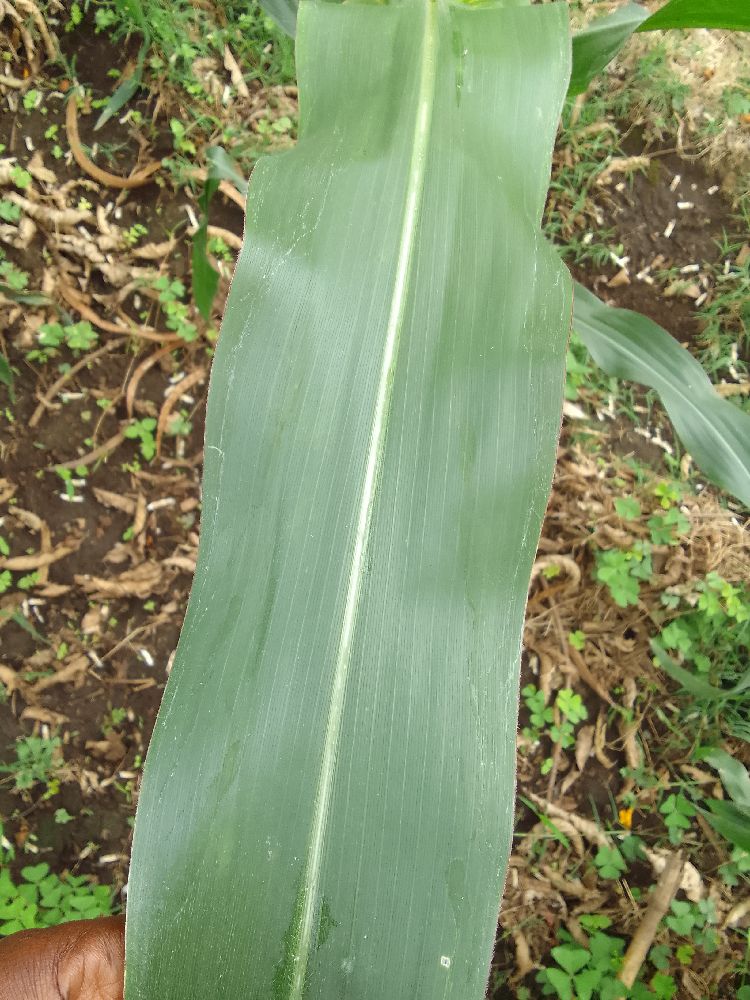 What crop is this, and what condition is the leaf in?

maize, healthy
